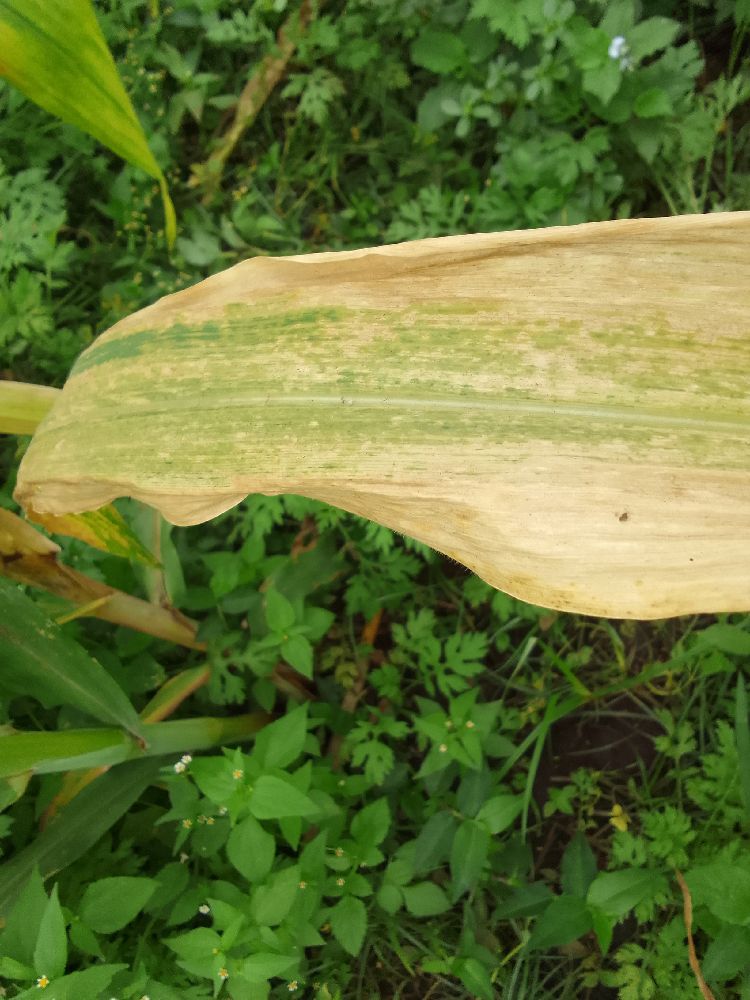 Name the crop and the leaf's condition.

maize, maize lethal necrosis
